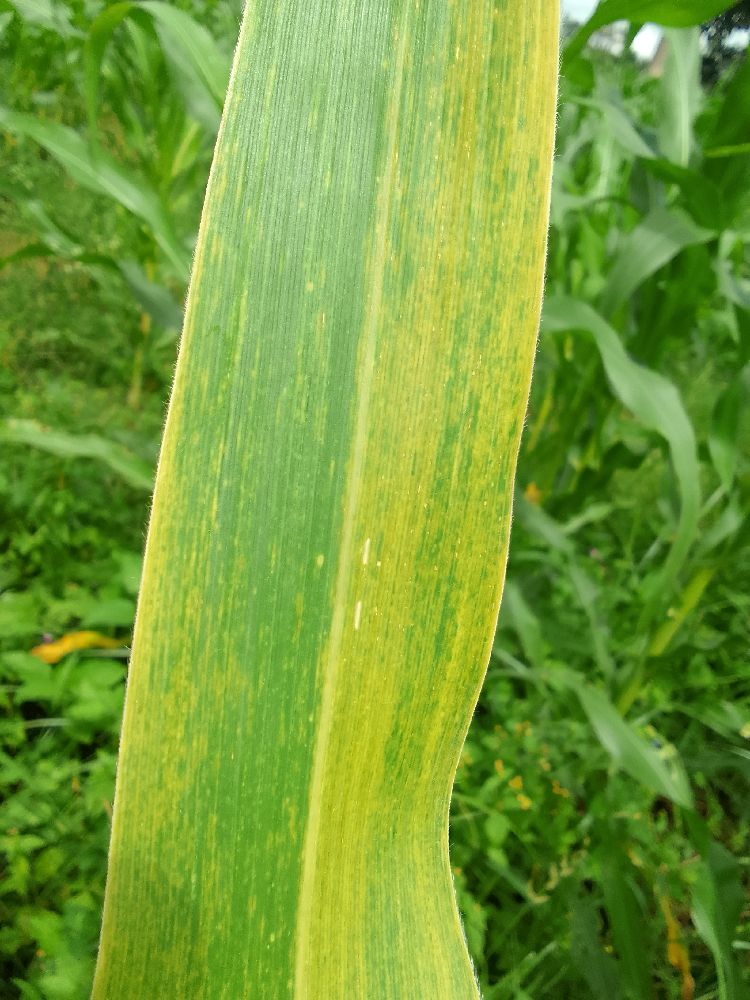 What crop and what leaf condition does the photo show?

maize, maize lethal necrosis
